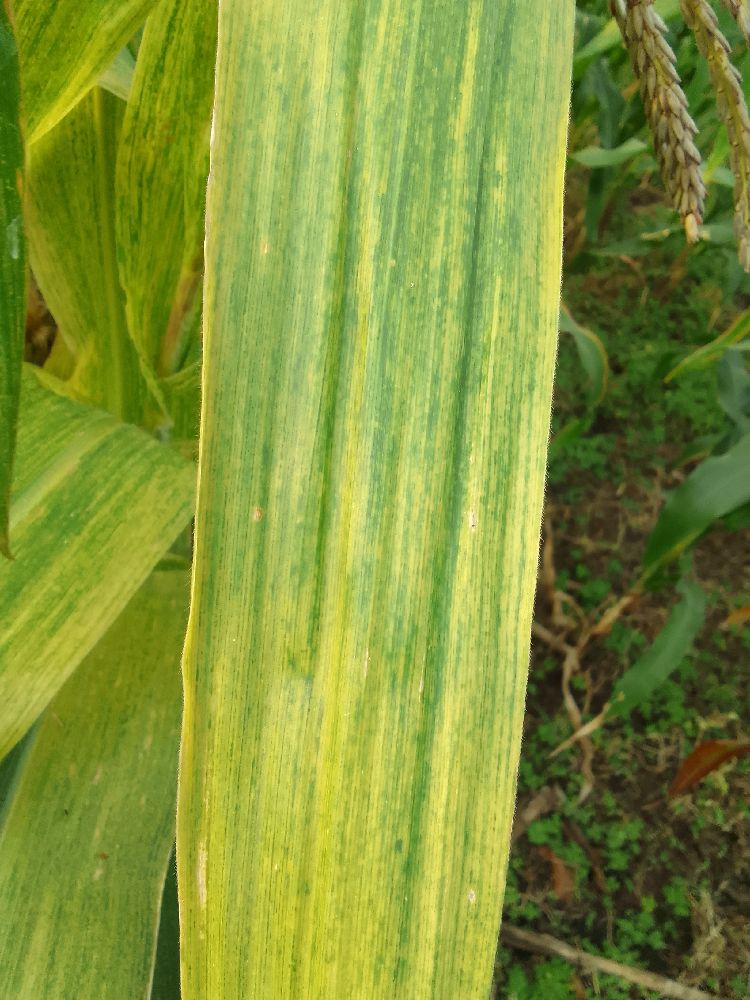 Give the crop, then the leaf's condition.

maize, maize lethal necrosis
